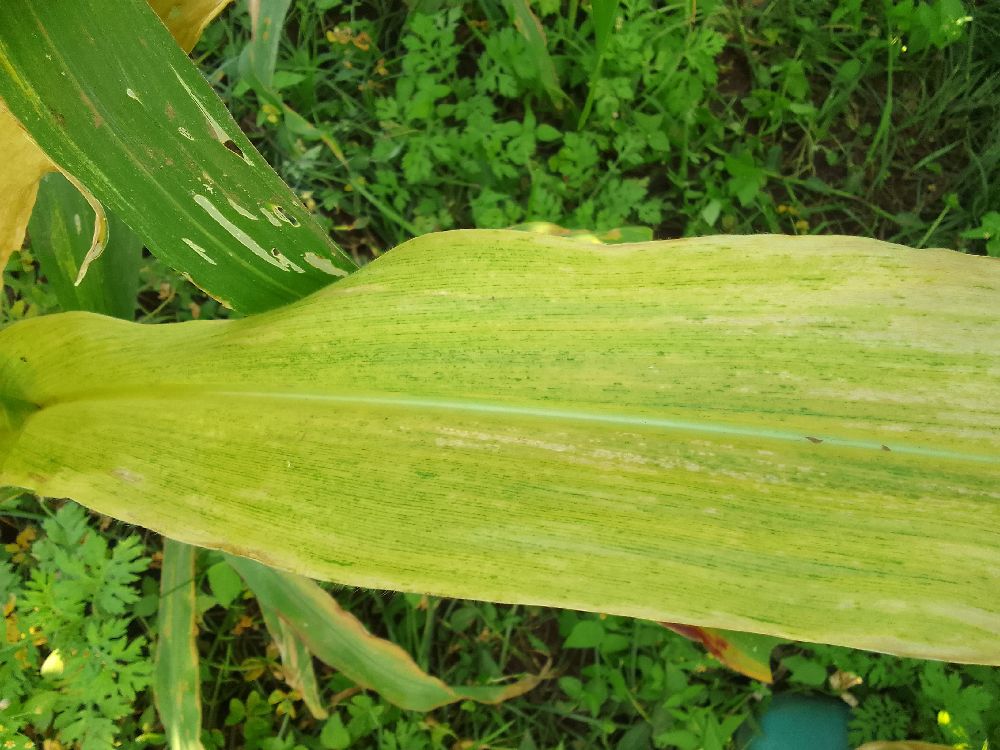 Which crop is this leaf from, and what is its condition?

maize, maize lethal necrosis
